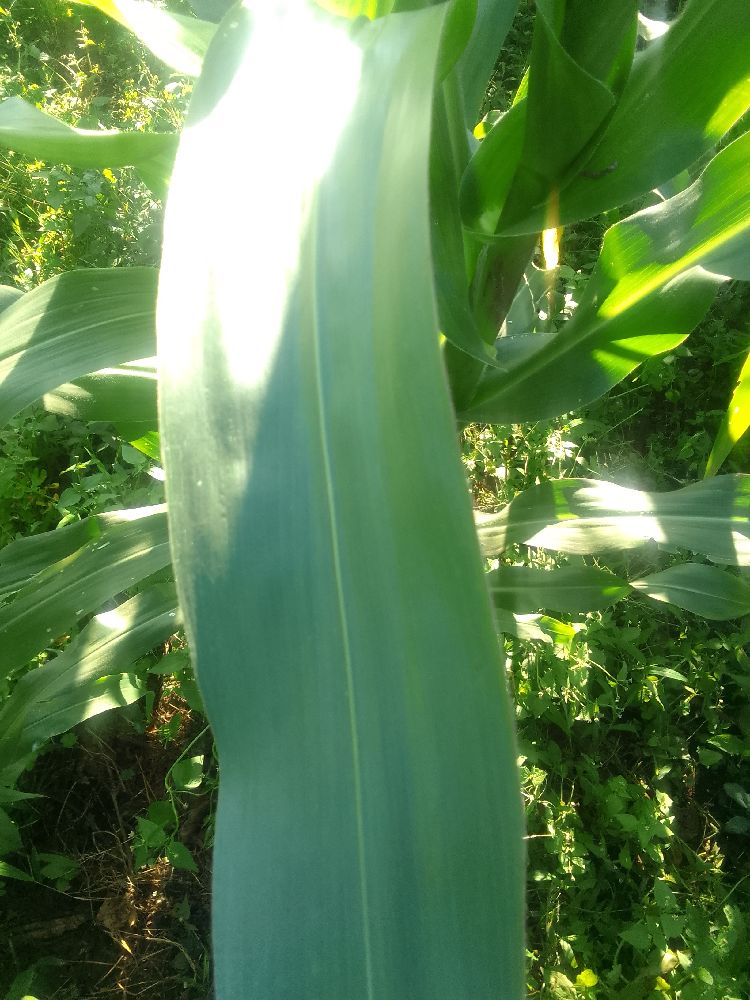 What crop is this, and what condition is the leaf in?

maize, healthy
